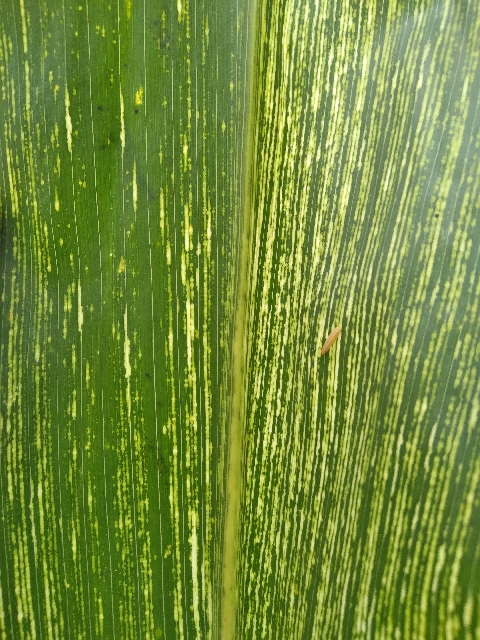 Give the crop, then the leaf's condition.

maize, maize streak virus
